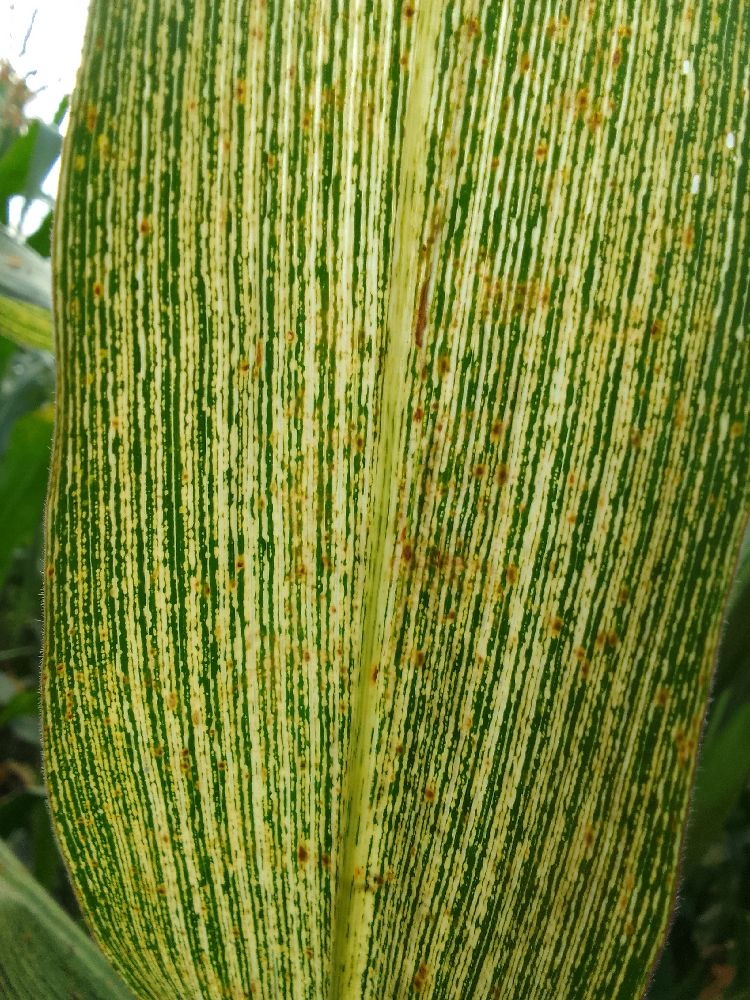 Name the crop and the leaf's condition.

maize, maize streak virus
